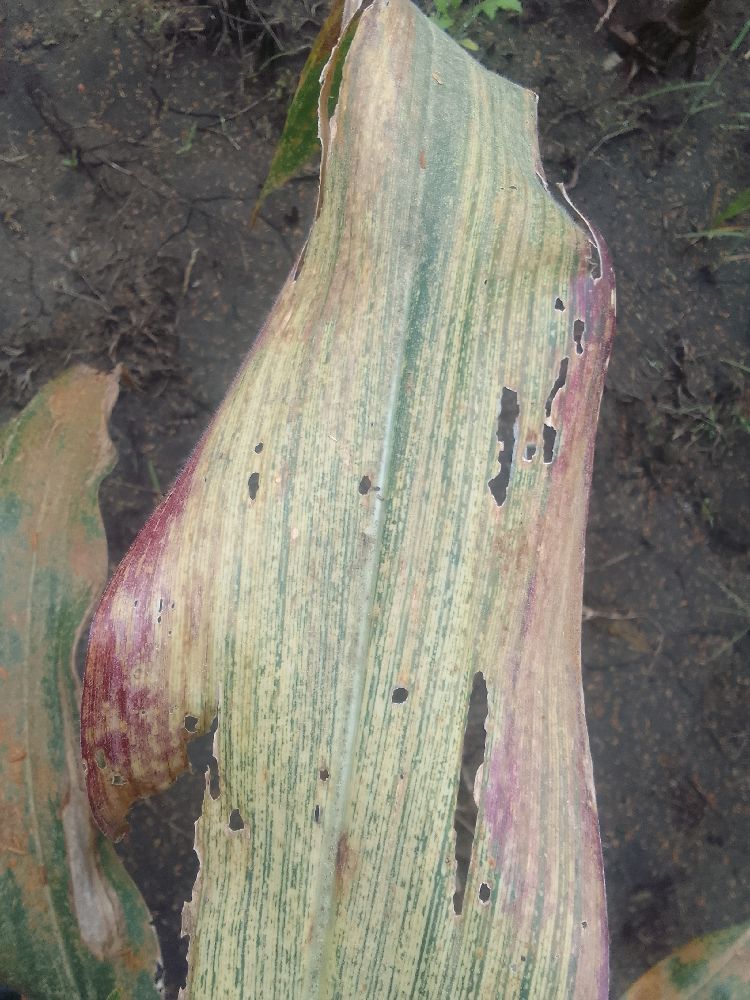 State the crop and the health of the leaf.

maize, maize streak virus
